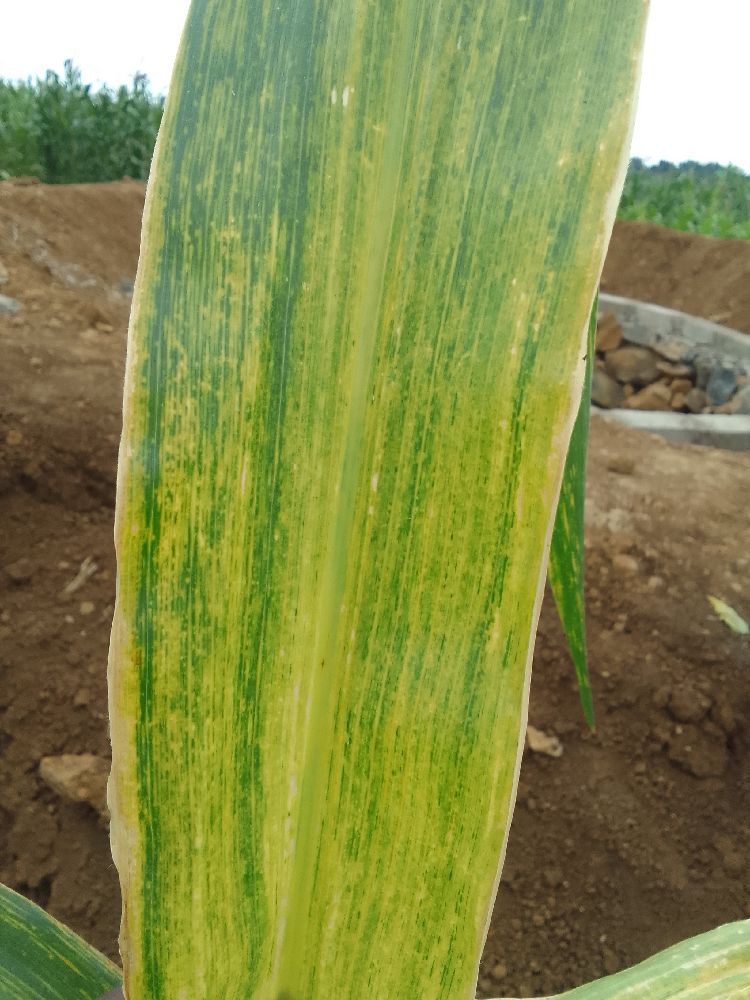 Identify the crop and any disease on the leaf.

maize, maize lethal necrosis
